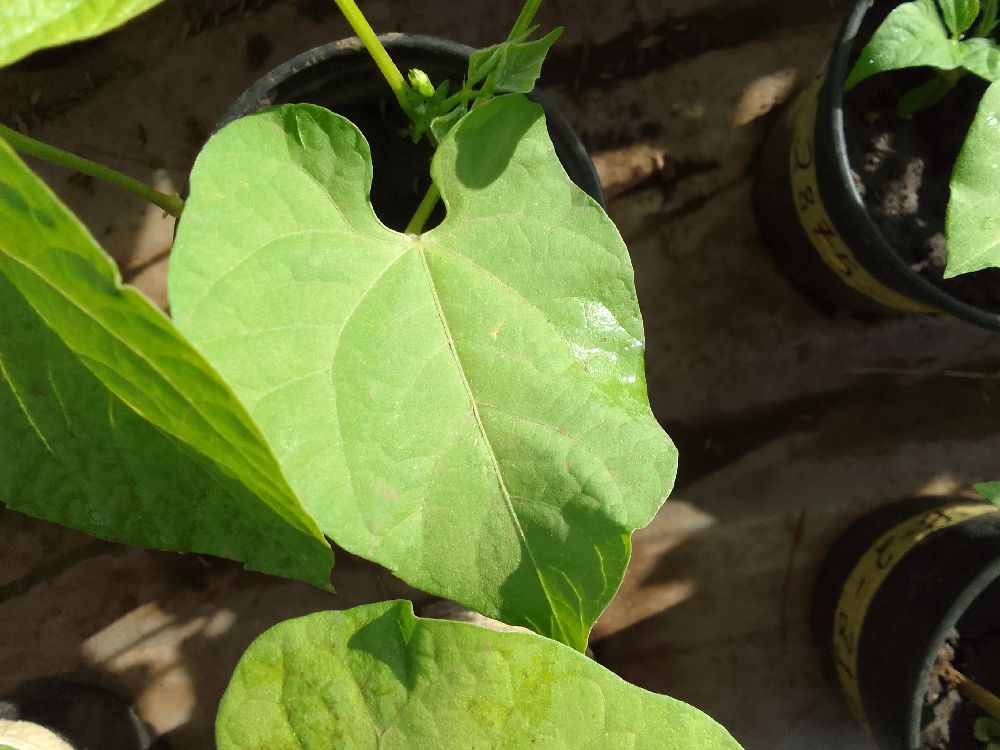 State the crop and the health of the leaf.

common bean, healthy
